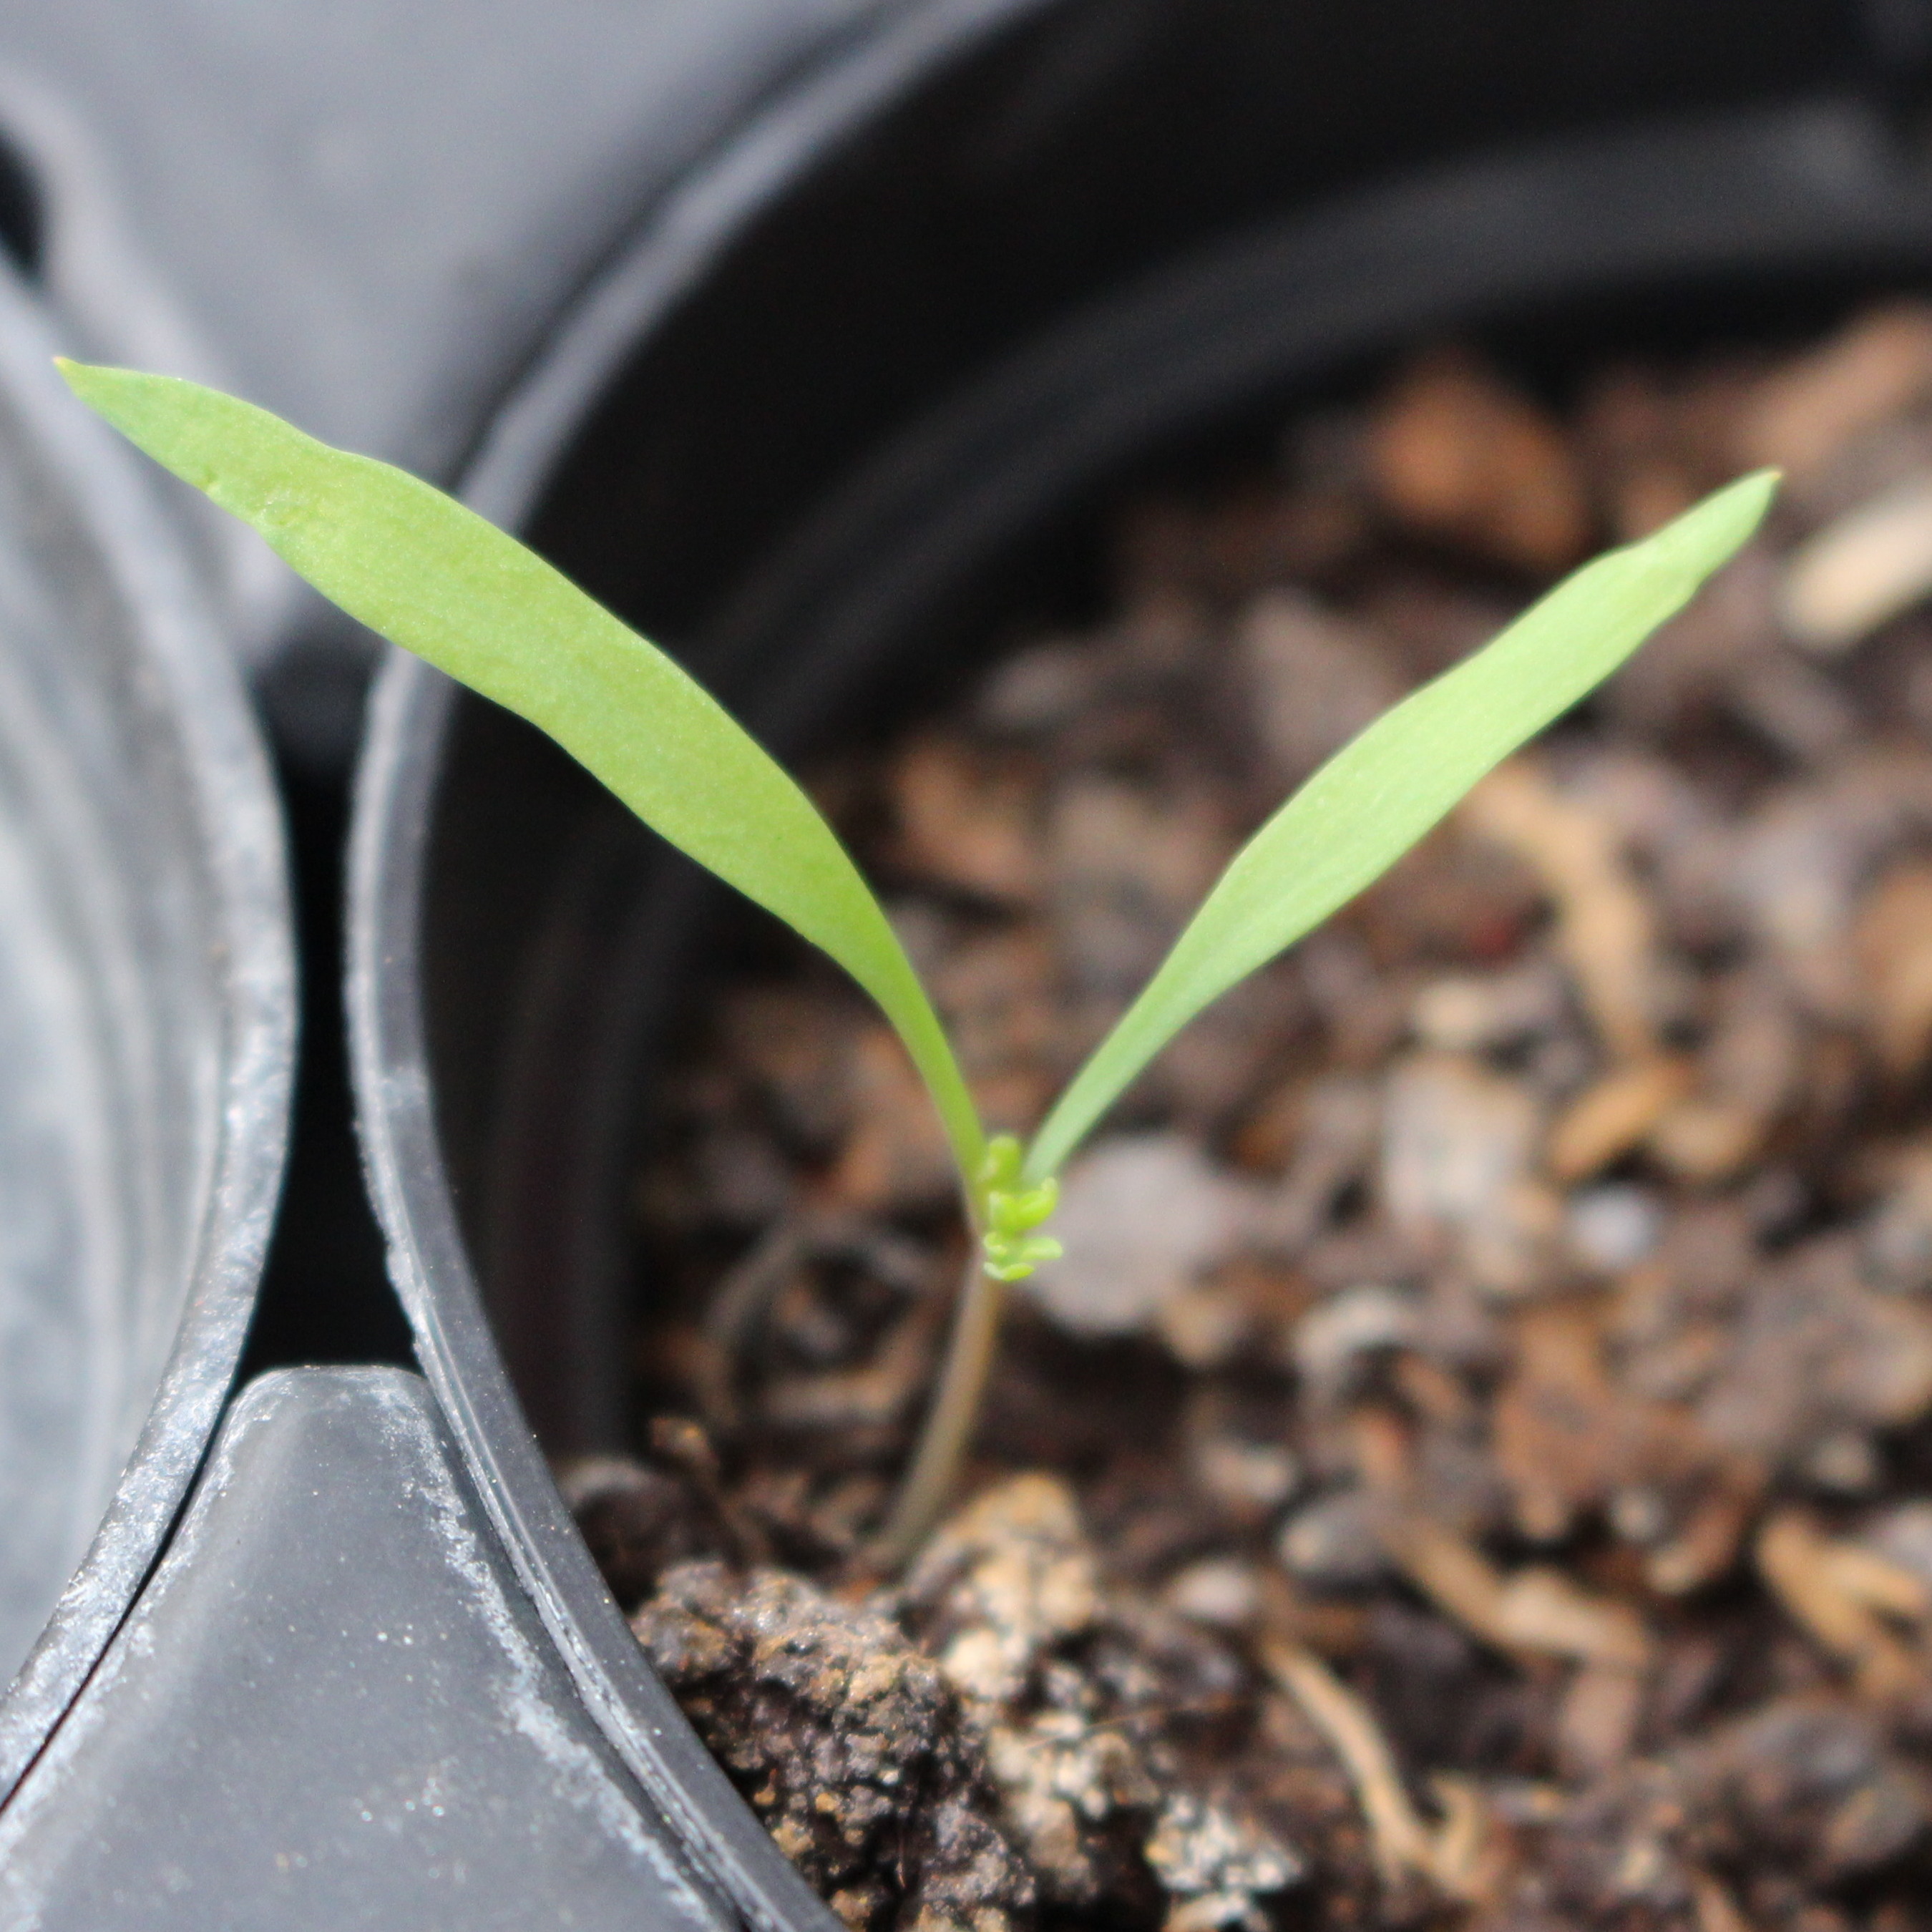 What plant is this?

Fumaria officinalis
